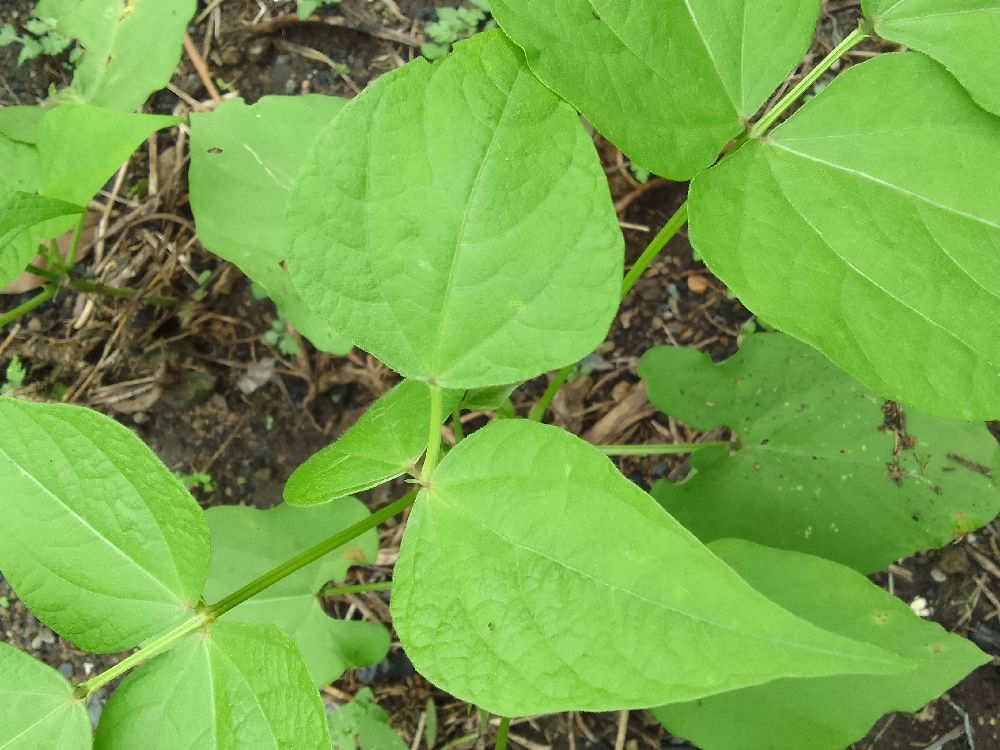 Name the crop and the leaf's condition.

common bean, healthy
